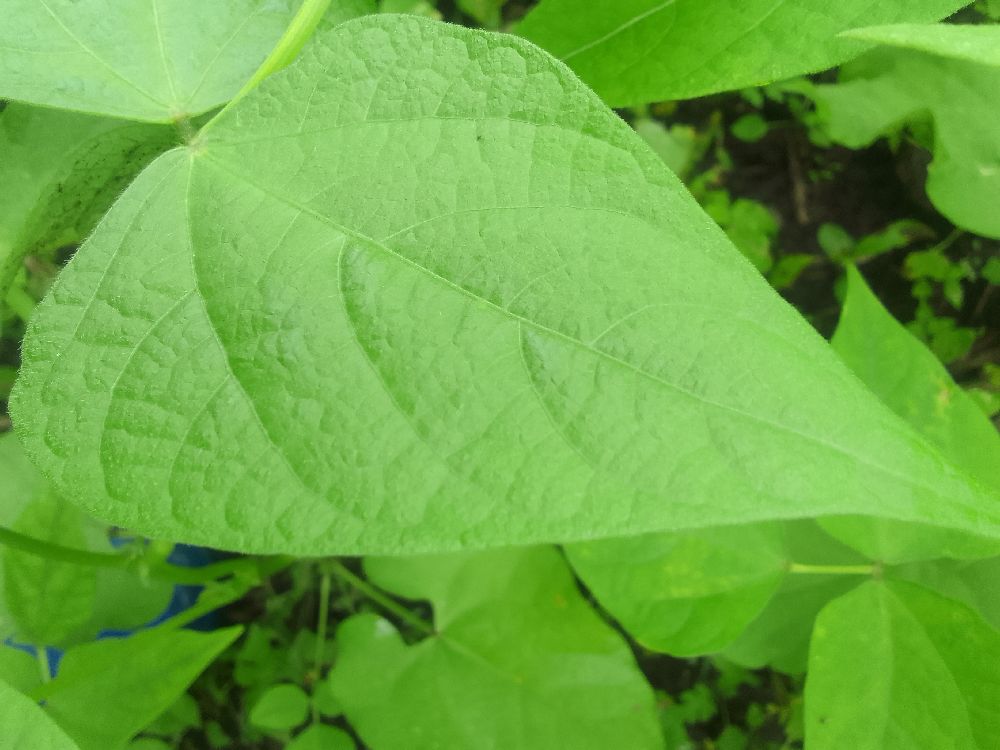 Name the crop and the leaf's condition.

common bean, healthy
